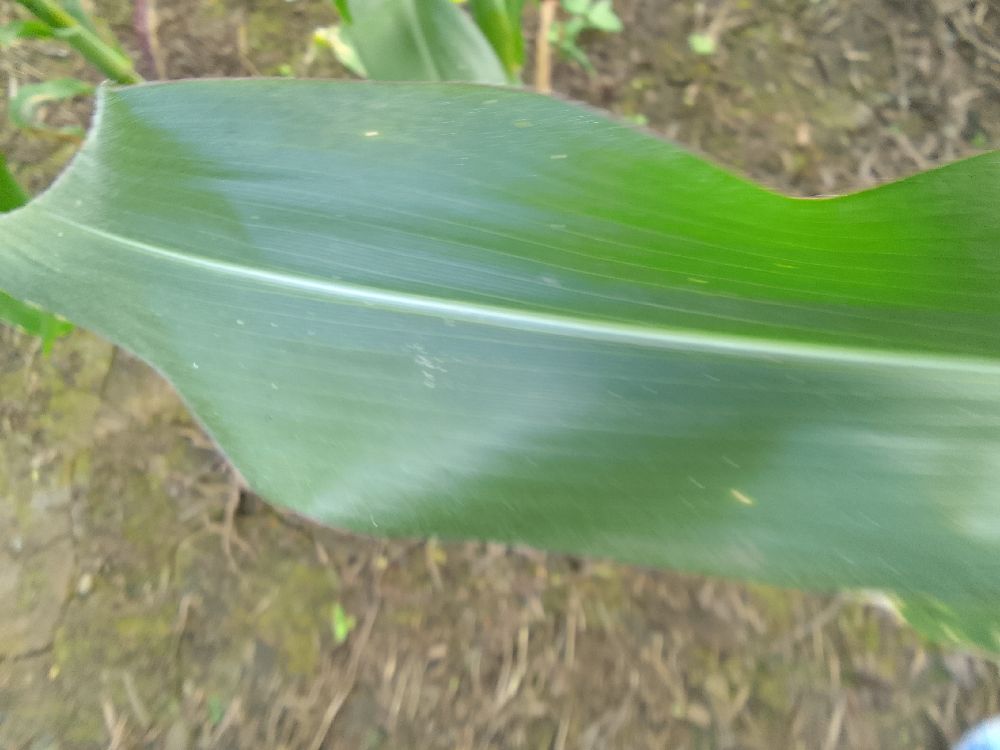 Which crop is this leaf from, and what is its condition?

maize, healthy
